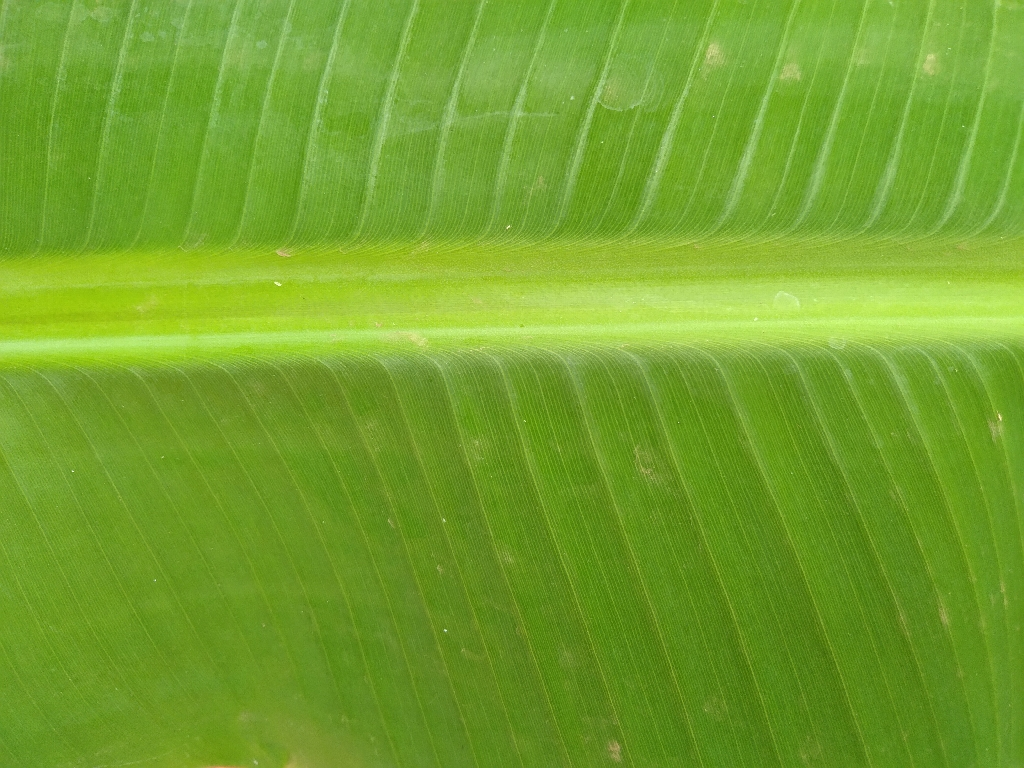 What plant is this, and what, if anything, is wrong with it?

banana, healthy
